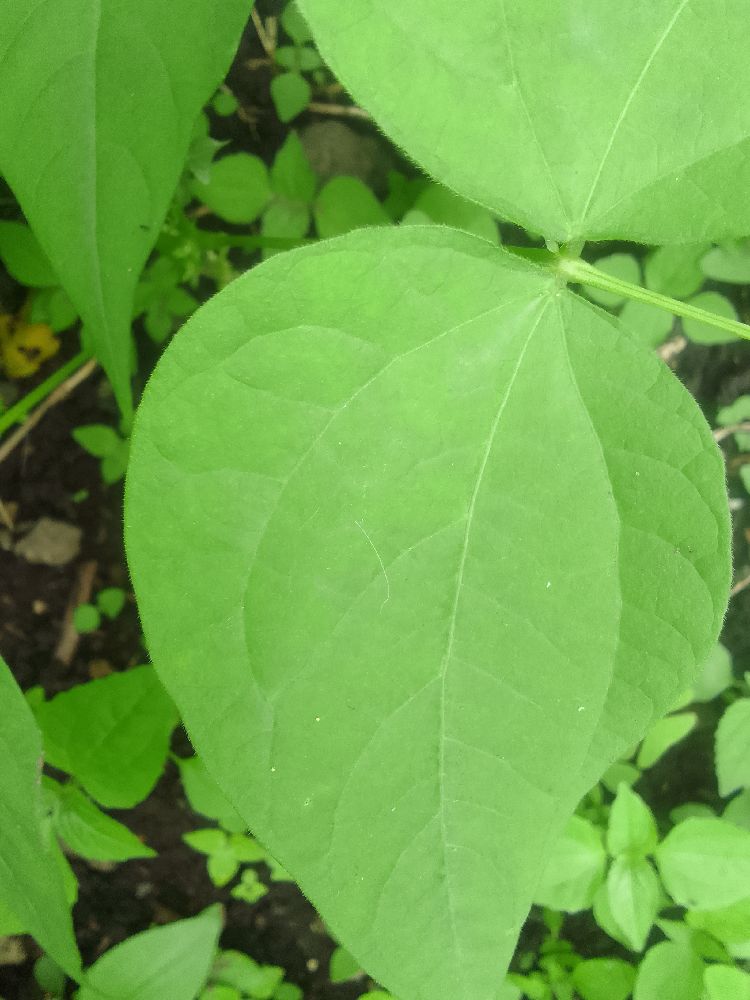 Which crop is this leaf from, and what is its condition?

common bean, healthy
